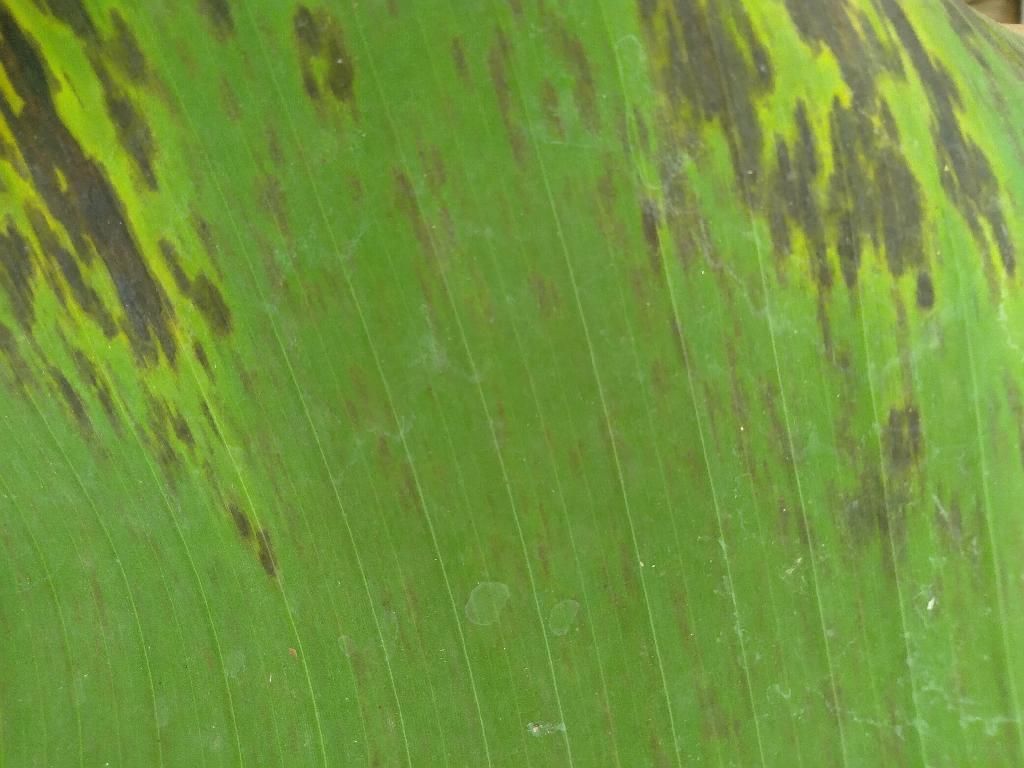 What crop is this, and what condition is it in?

banana, black sigatoka
